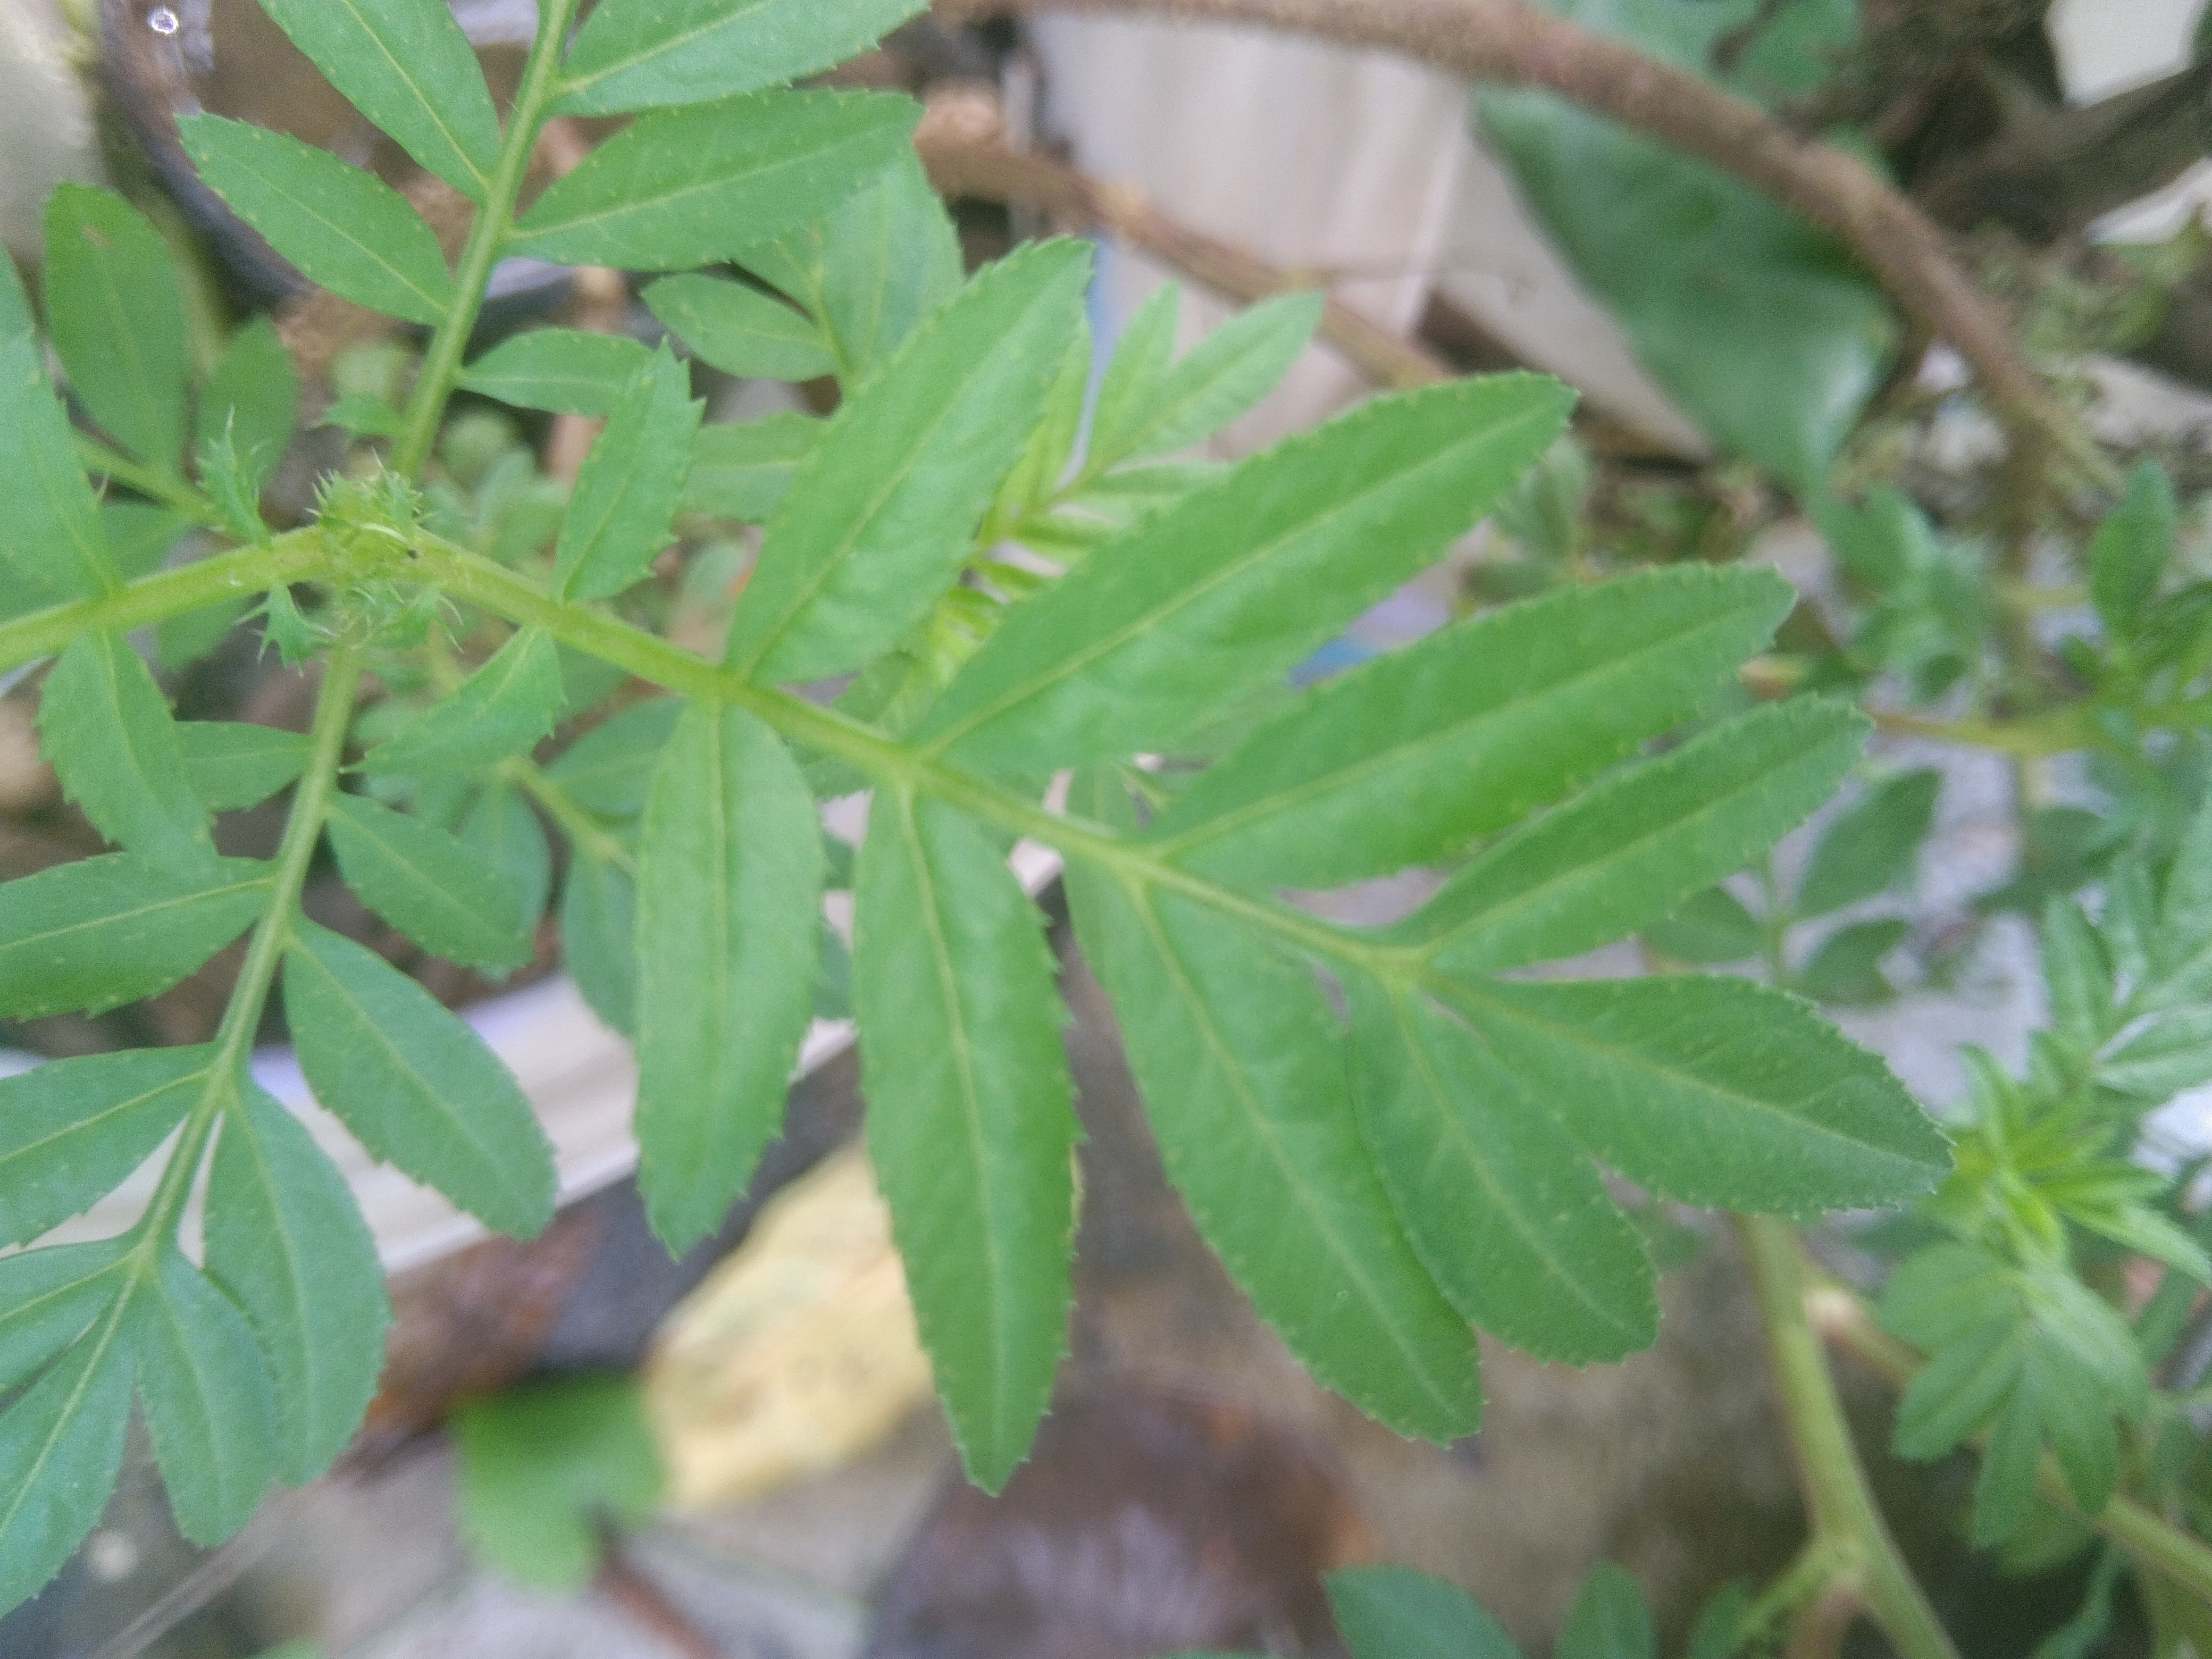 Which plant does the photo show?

marigold
